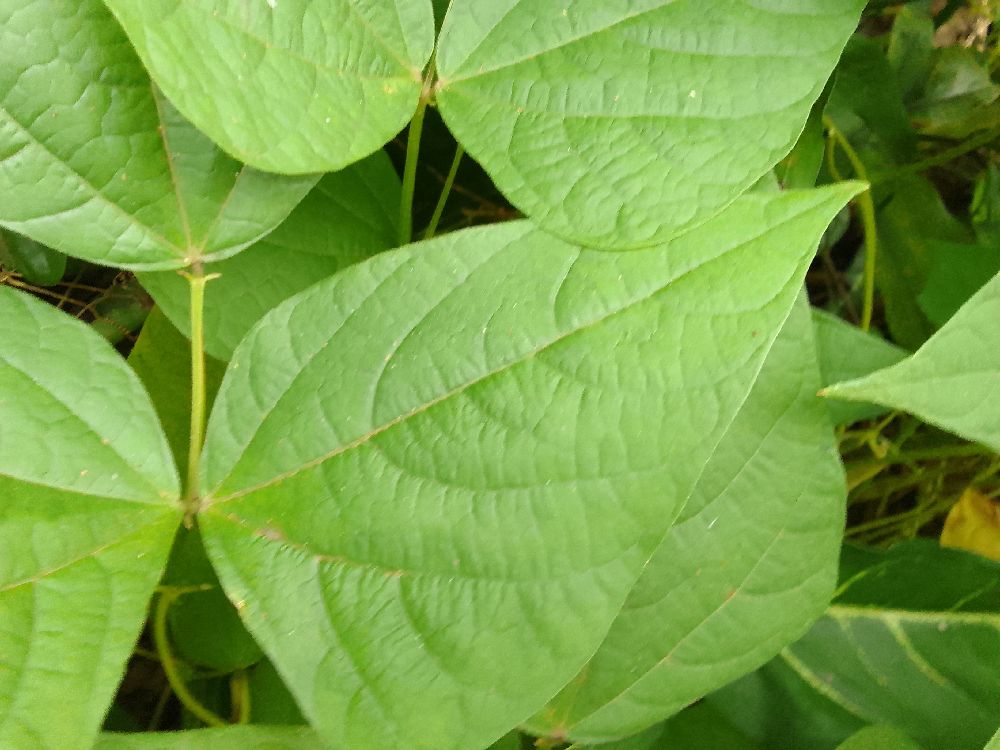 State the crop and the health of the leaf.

common bean, healthy
